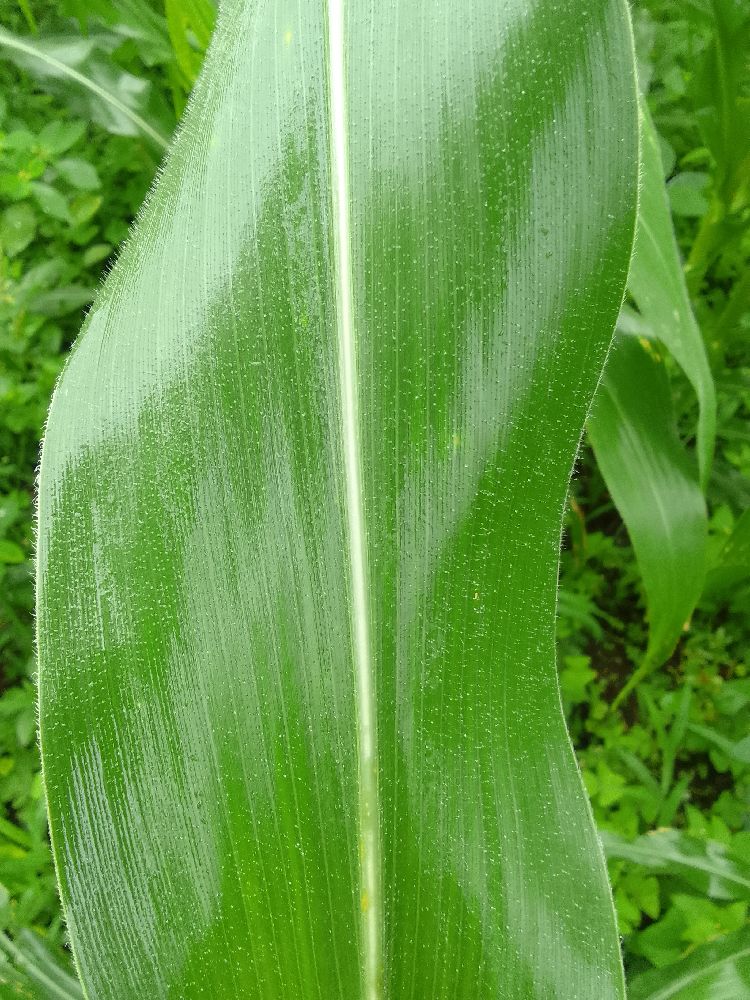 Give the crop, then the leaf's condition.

maize, healthy
